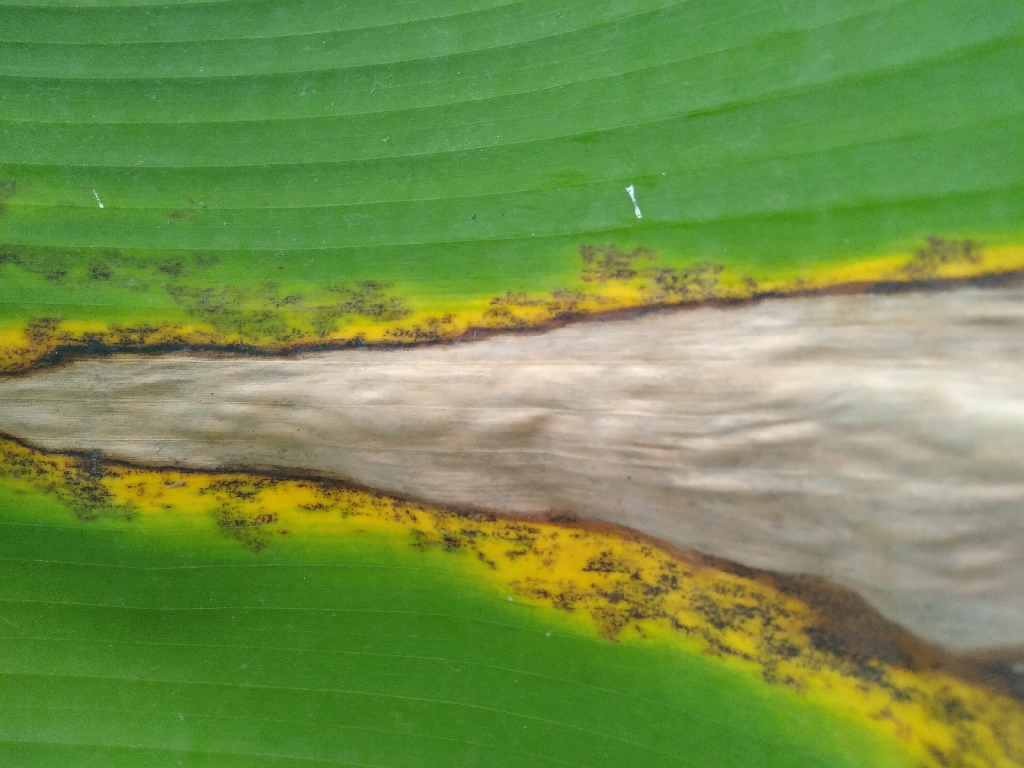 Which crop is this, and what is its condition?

banana, black sigatoka
